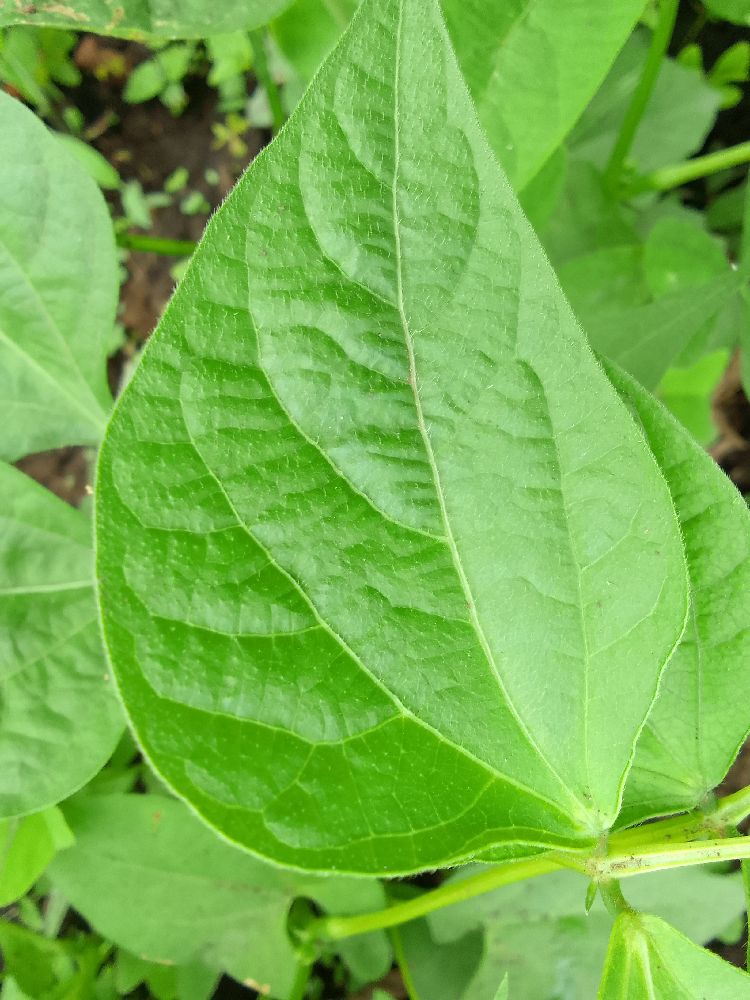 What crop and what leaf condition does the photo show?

common bean, healthy
